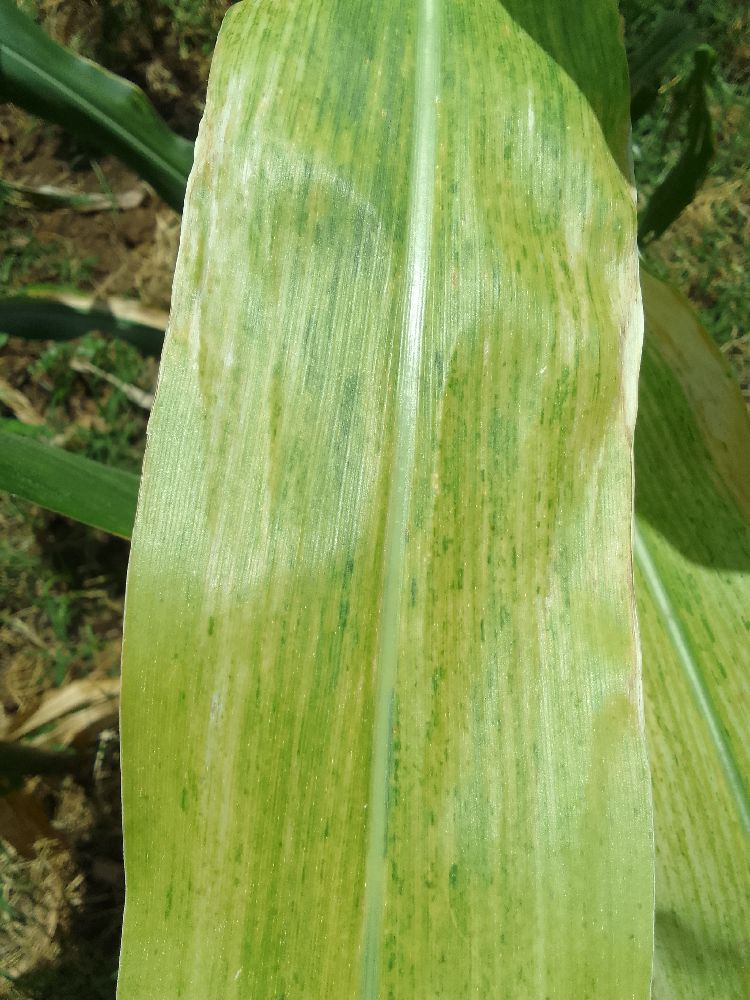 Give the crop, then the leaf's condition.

maize, maize lethal necrosis
